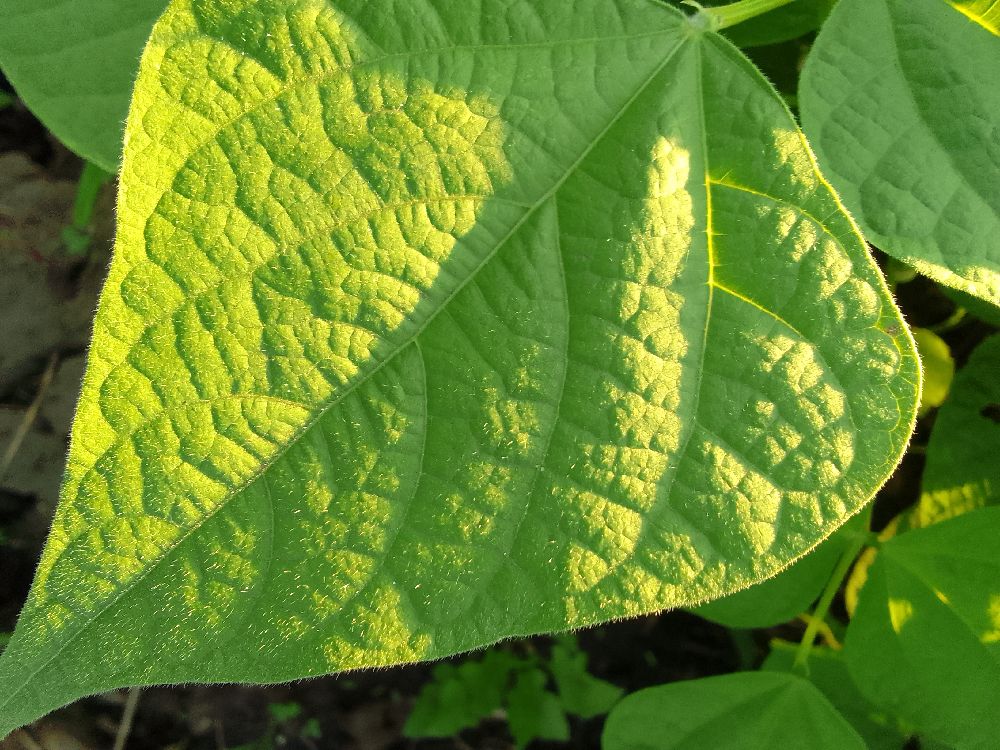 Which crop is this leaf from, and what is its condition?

common bean, healthy
